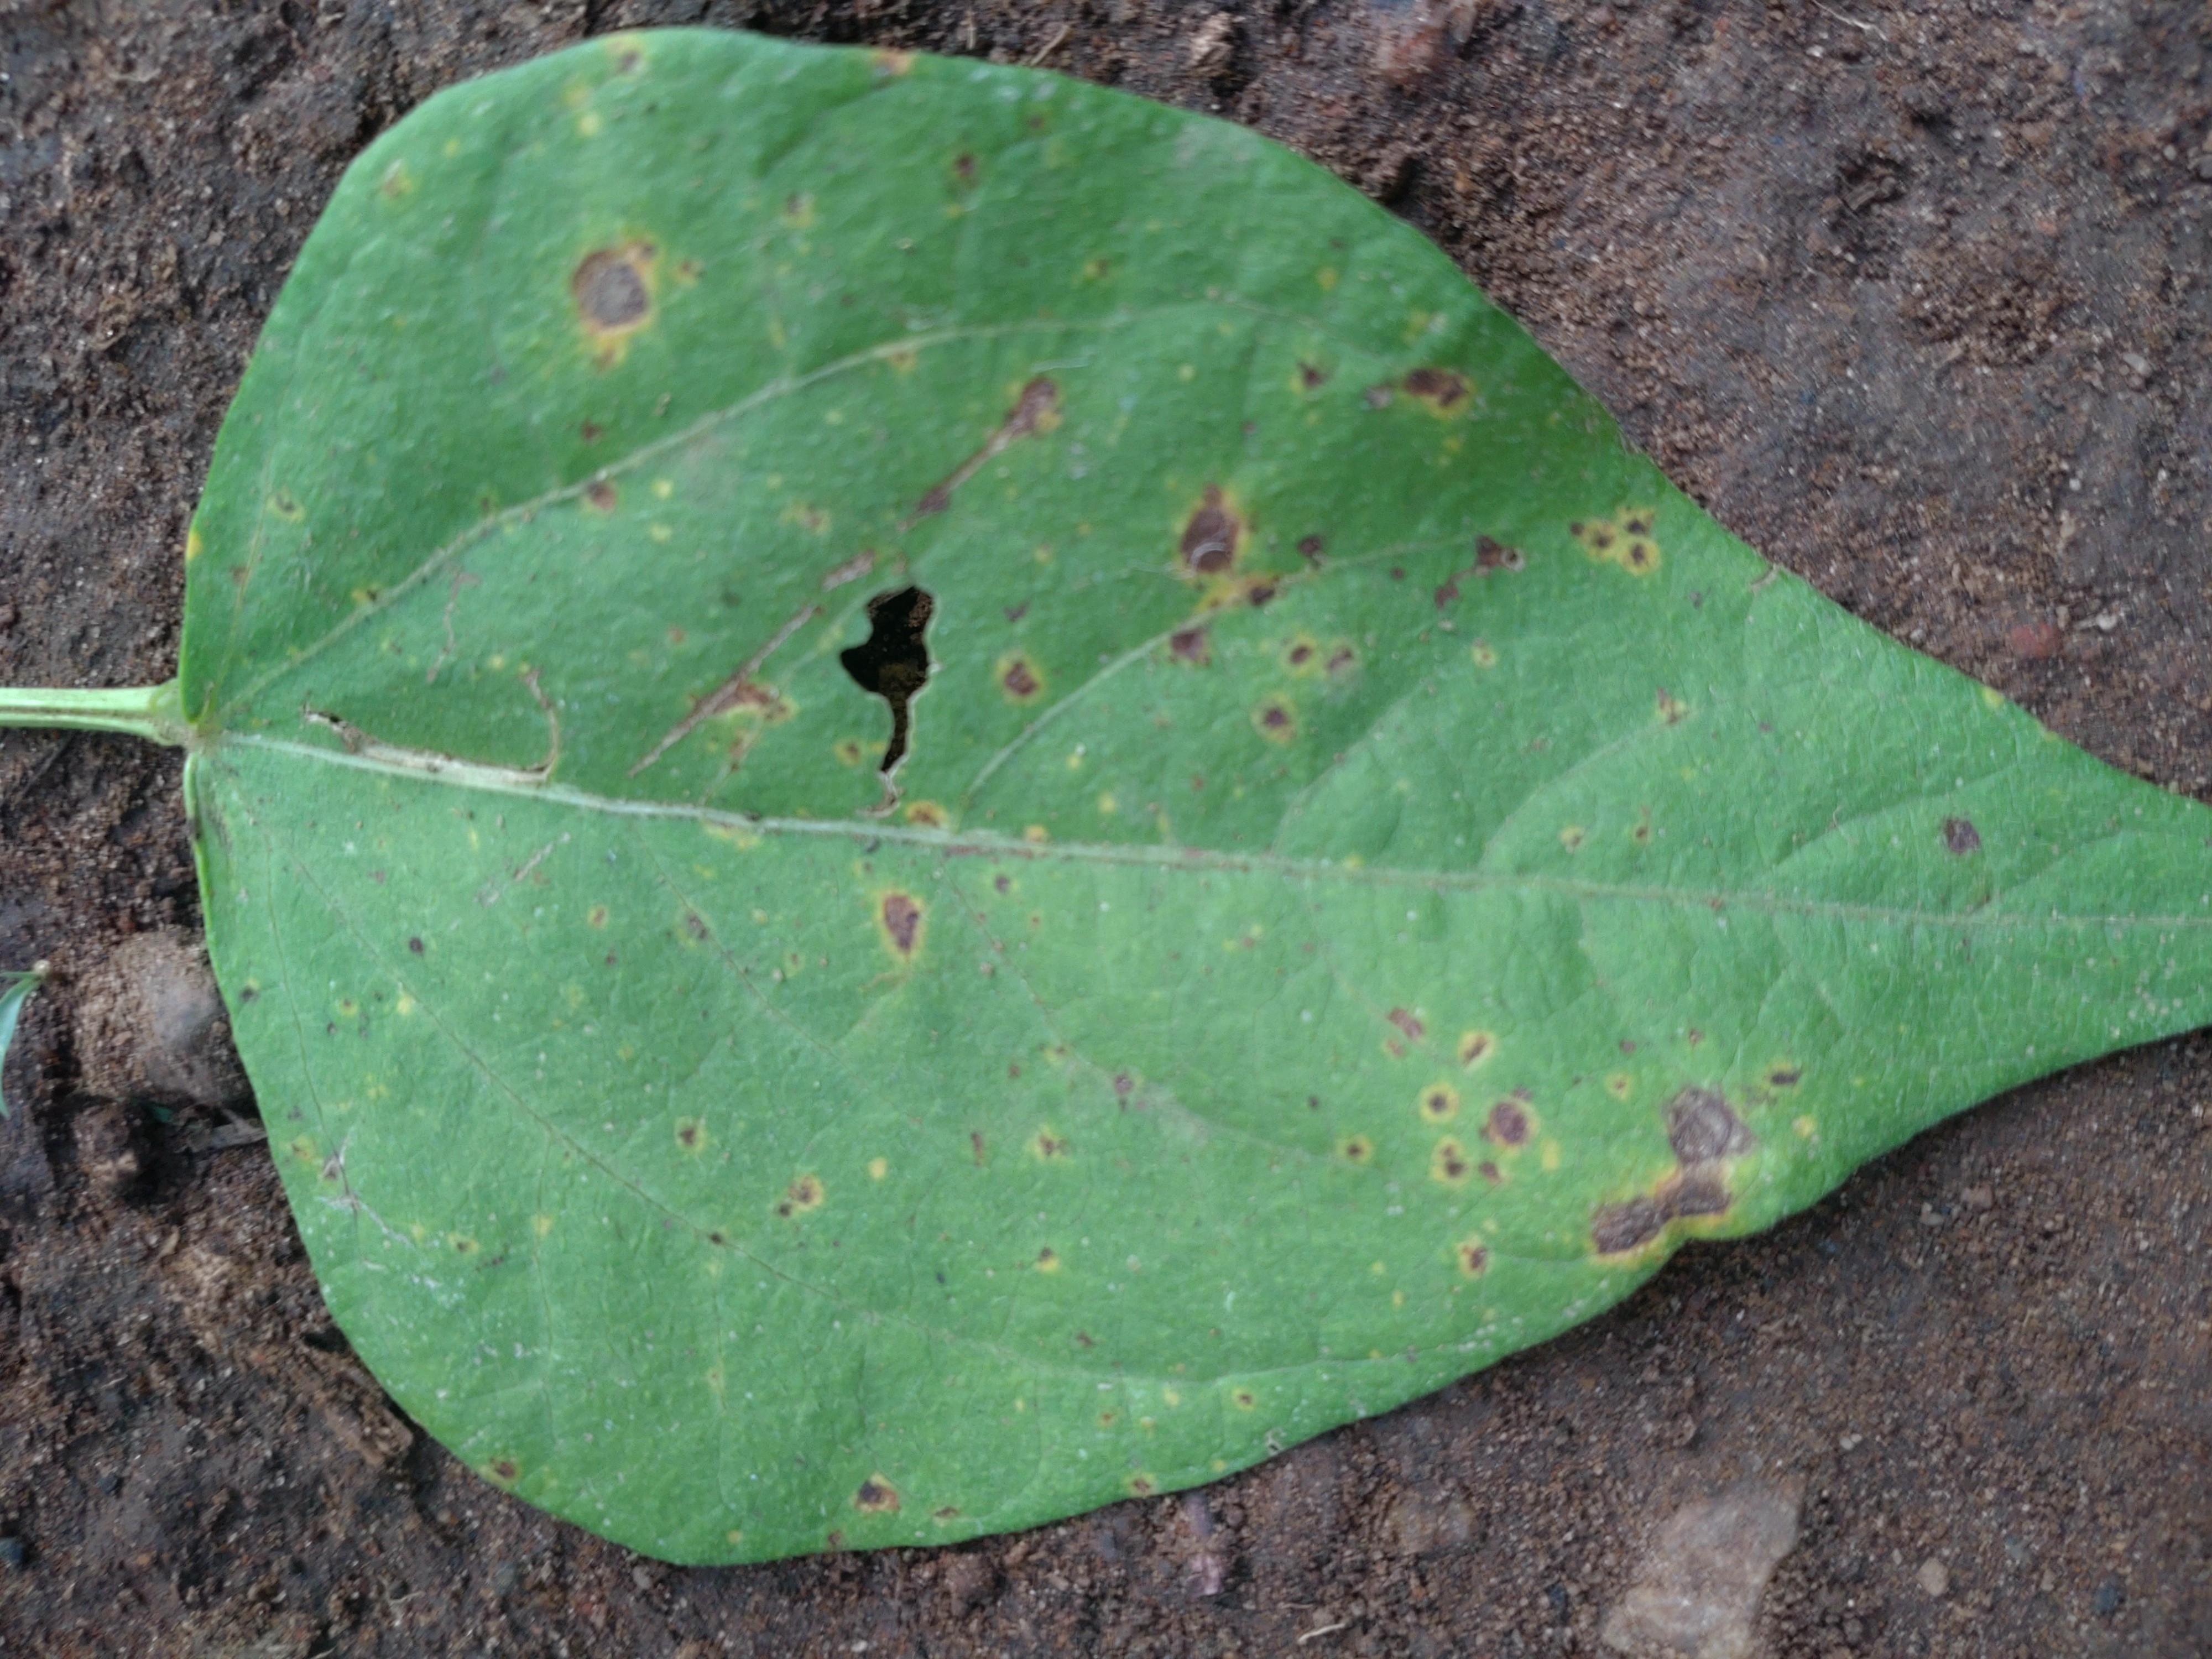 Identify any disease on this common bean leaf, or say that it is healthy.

rust
